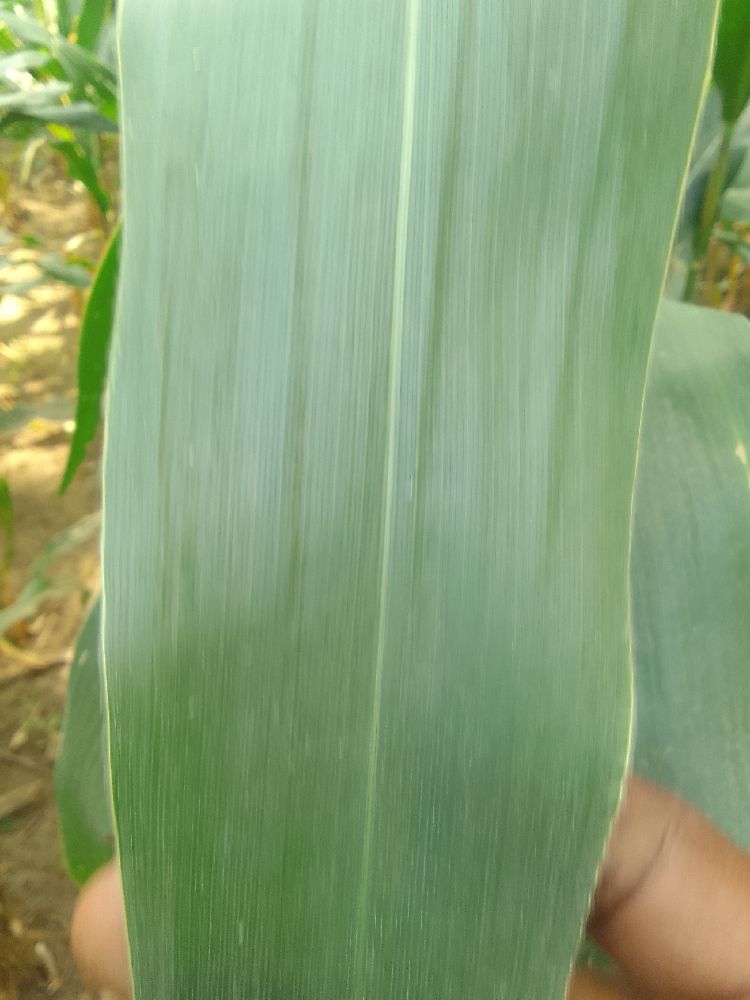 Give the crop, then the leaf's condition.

maize, healthy
